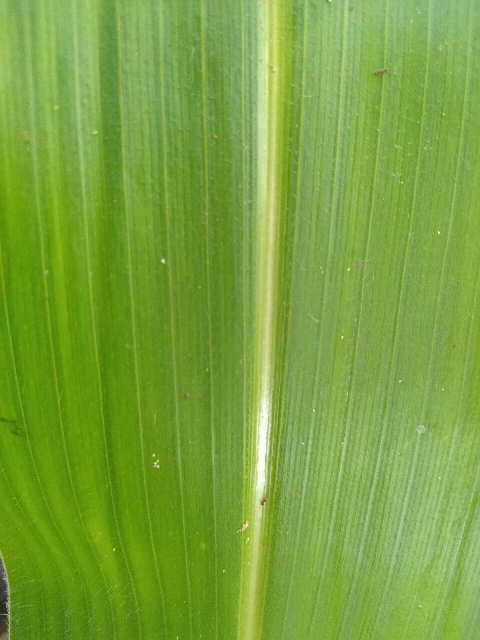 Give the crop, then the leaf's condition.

maize, healthy
